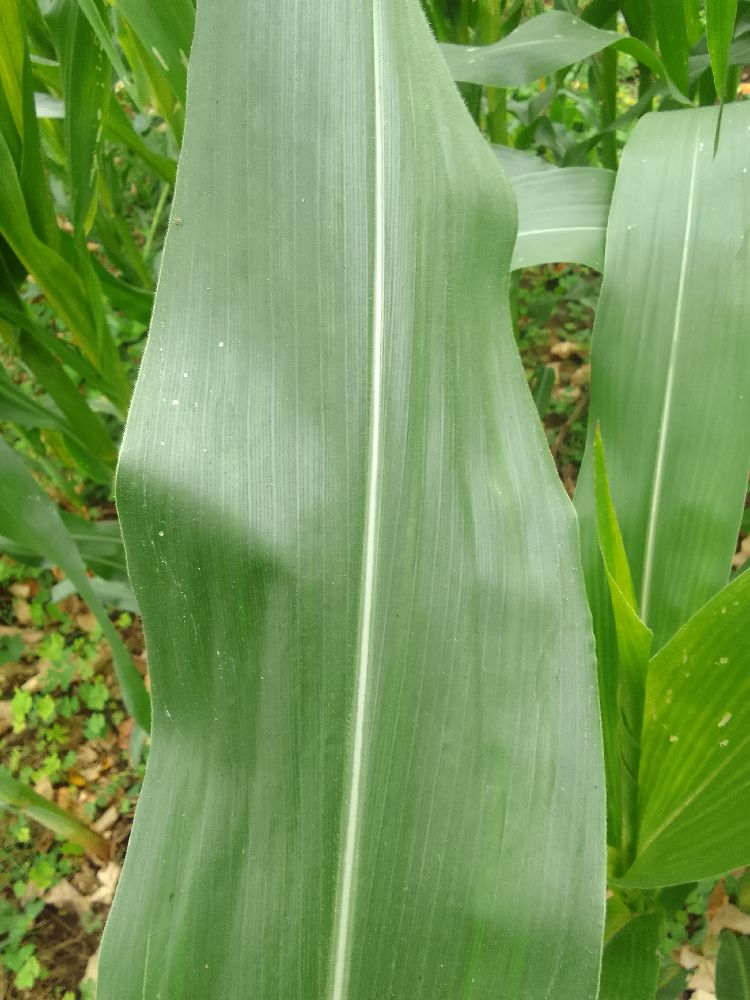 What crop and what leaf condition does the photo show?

maize, healthy
